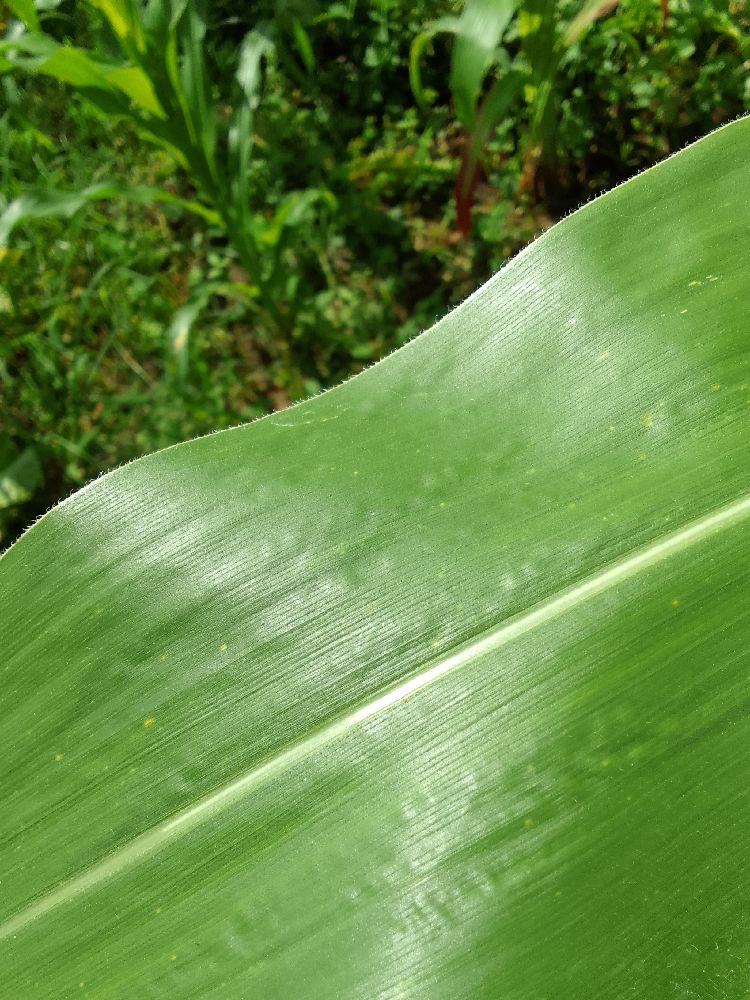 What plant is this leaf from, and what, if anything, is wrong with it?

maize, healthy
